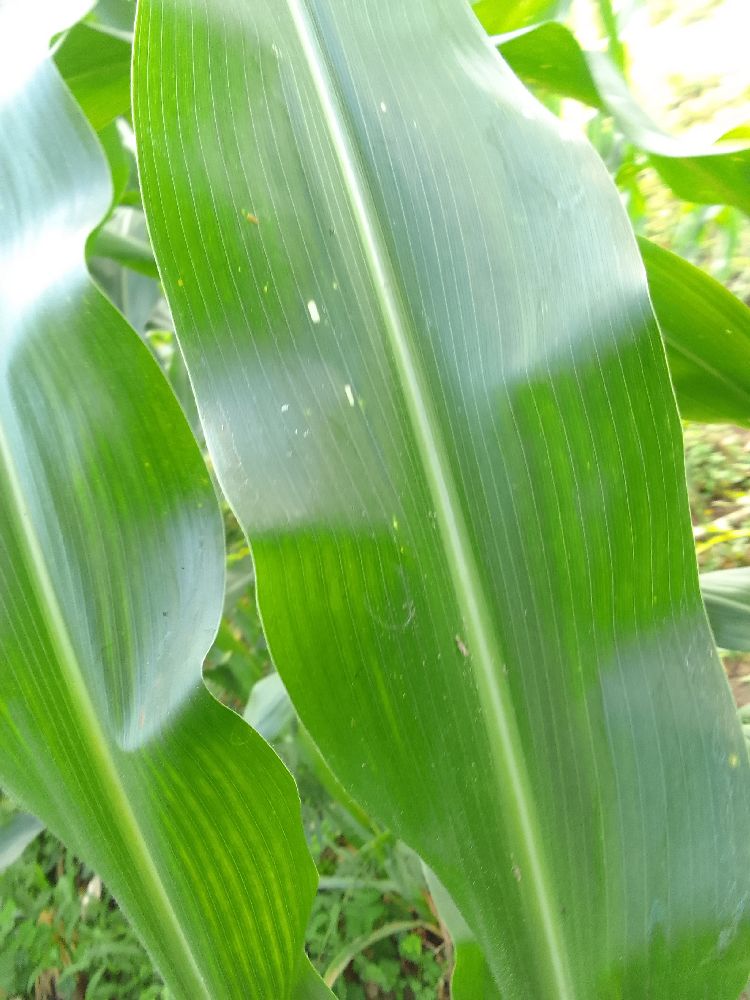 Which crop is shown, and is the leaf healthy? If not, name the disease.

maize, healthy
